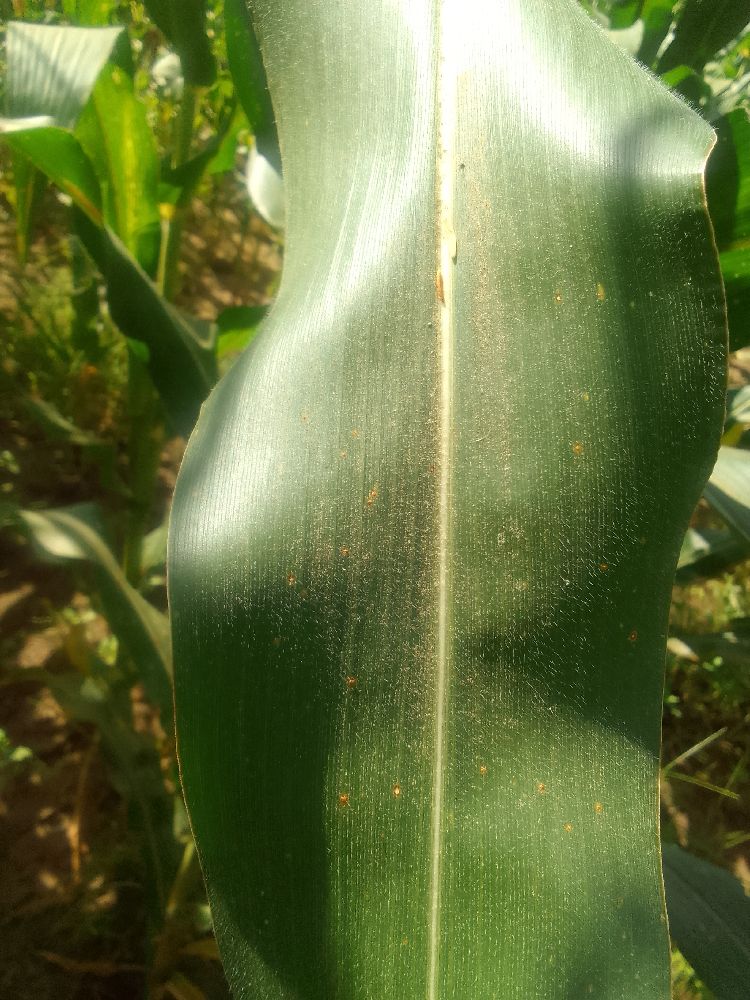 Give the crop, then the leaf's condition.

maize, healthy
